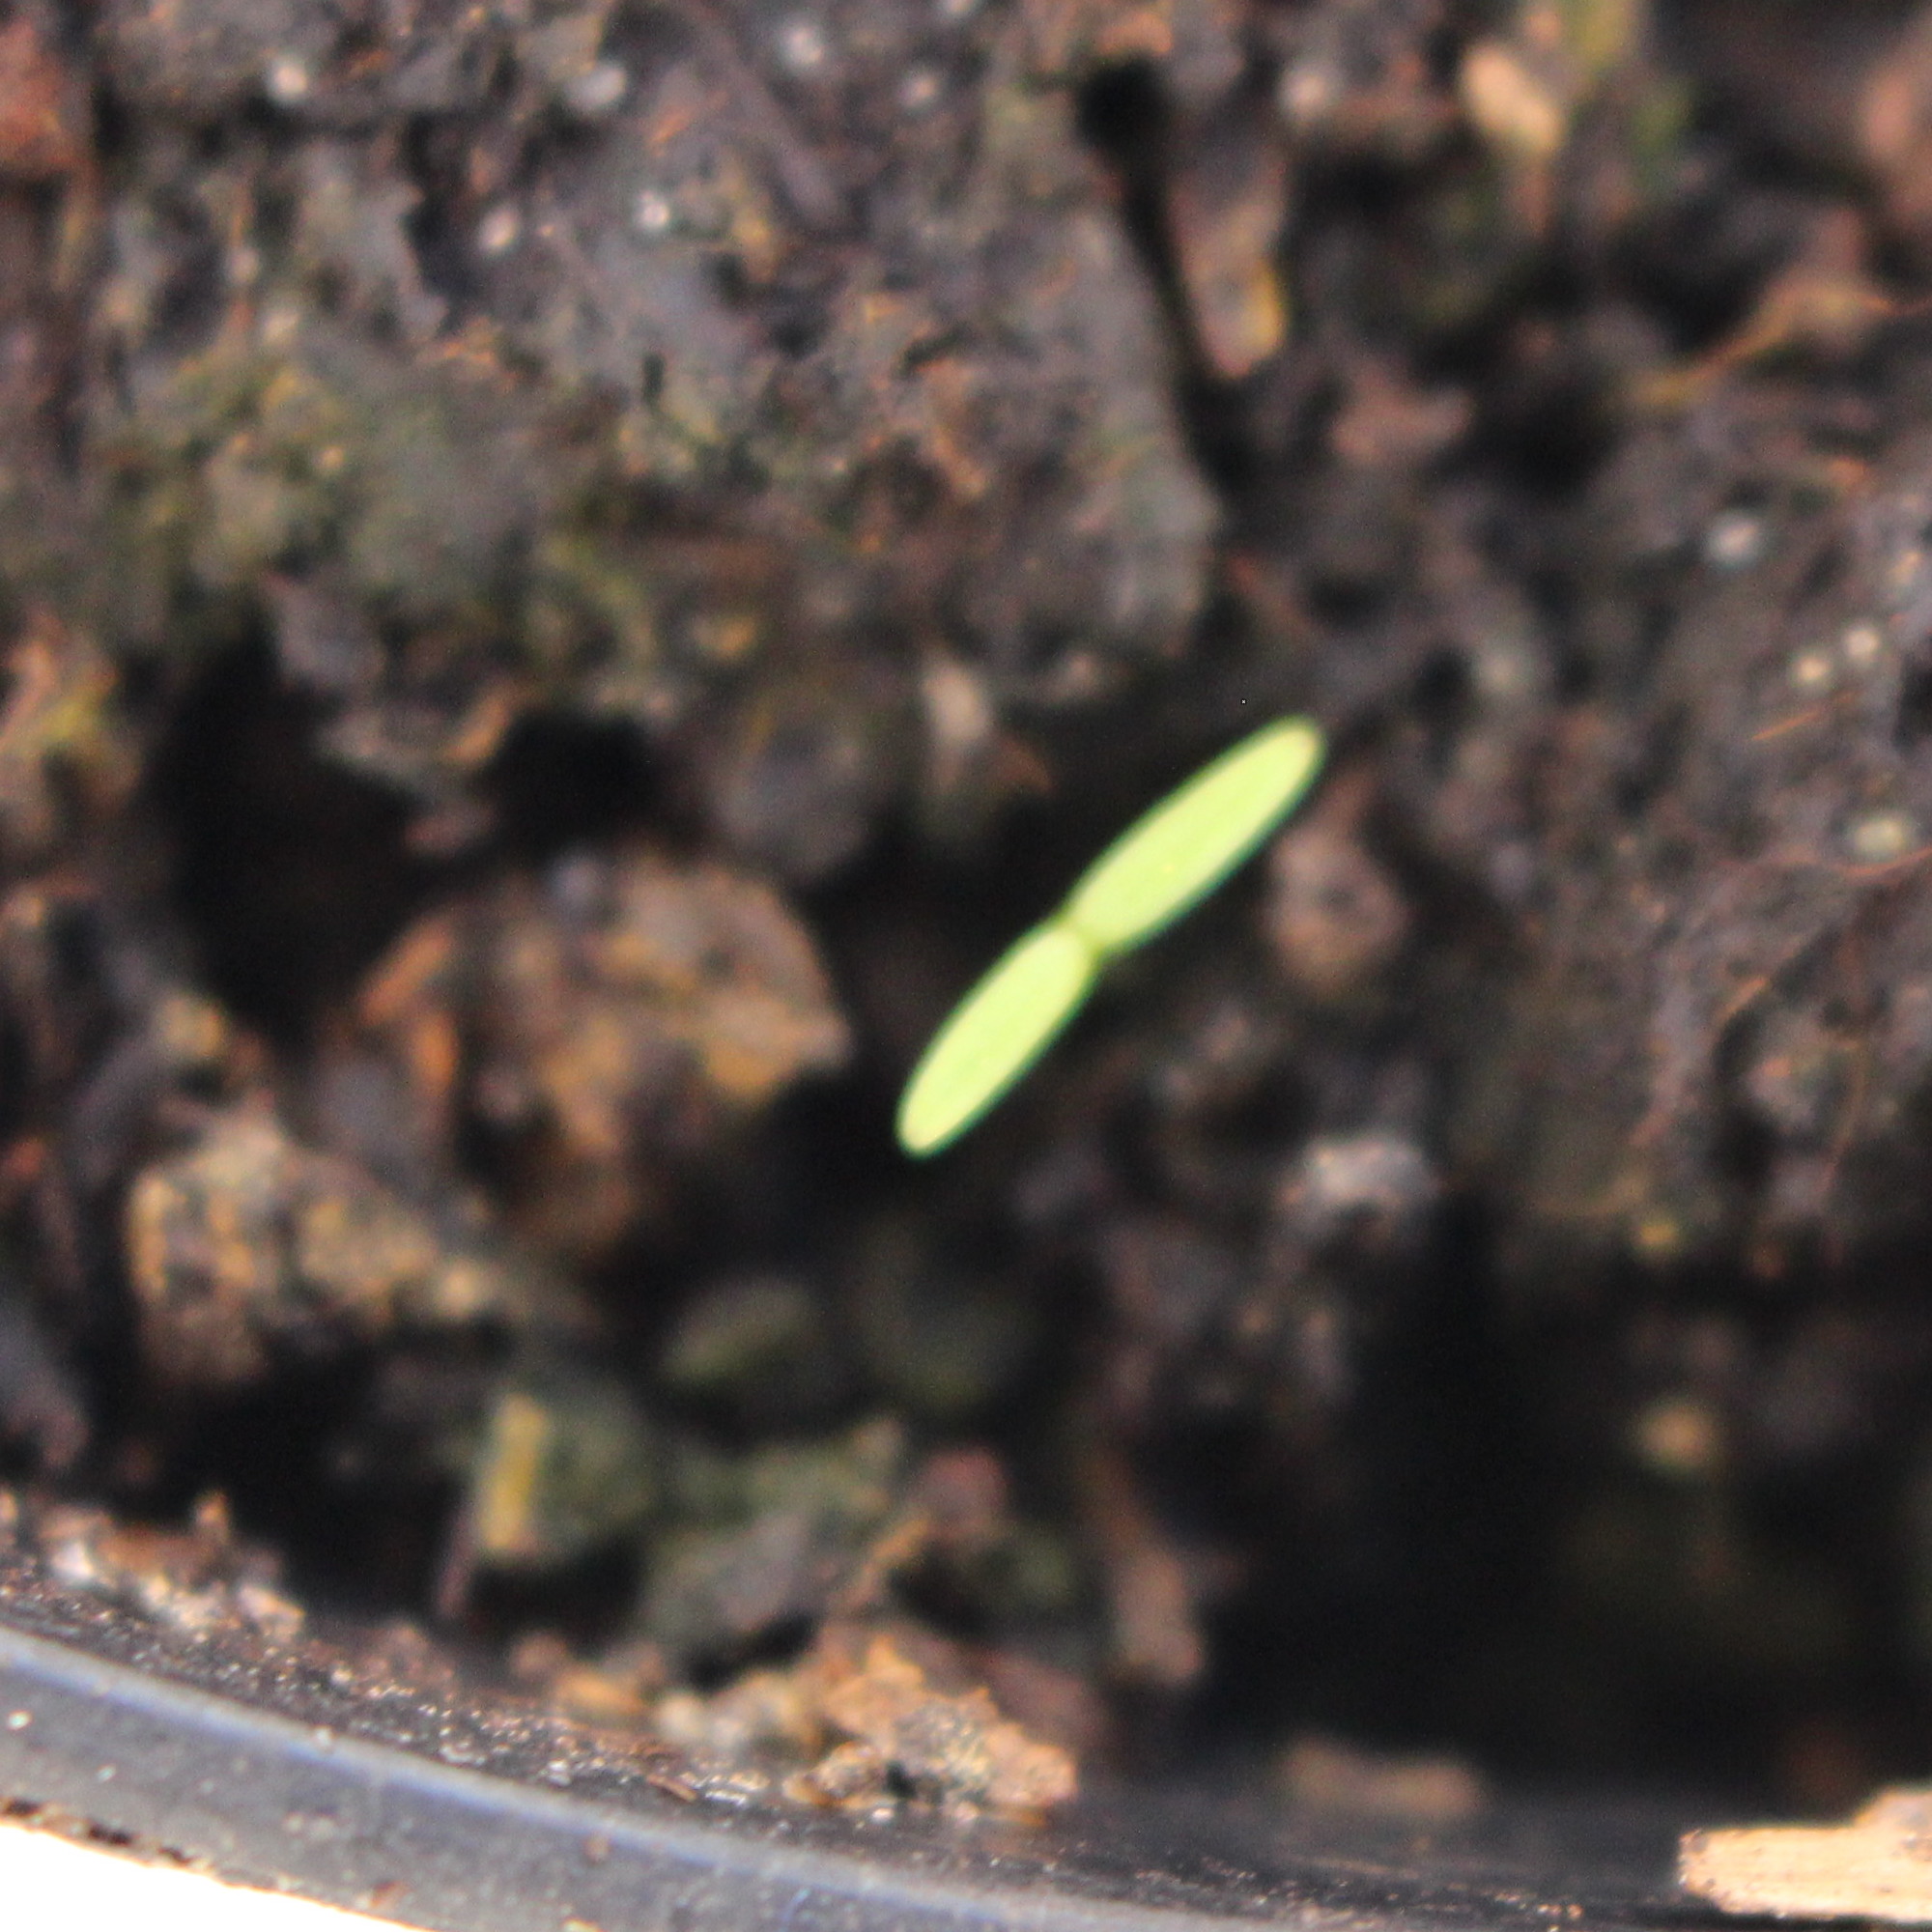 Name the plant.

Papaver rhoeas
